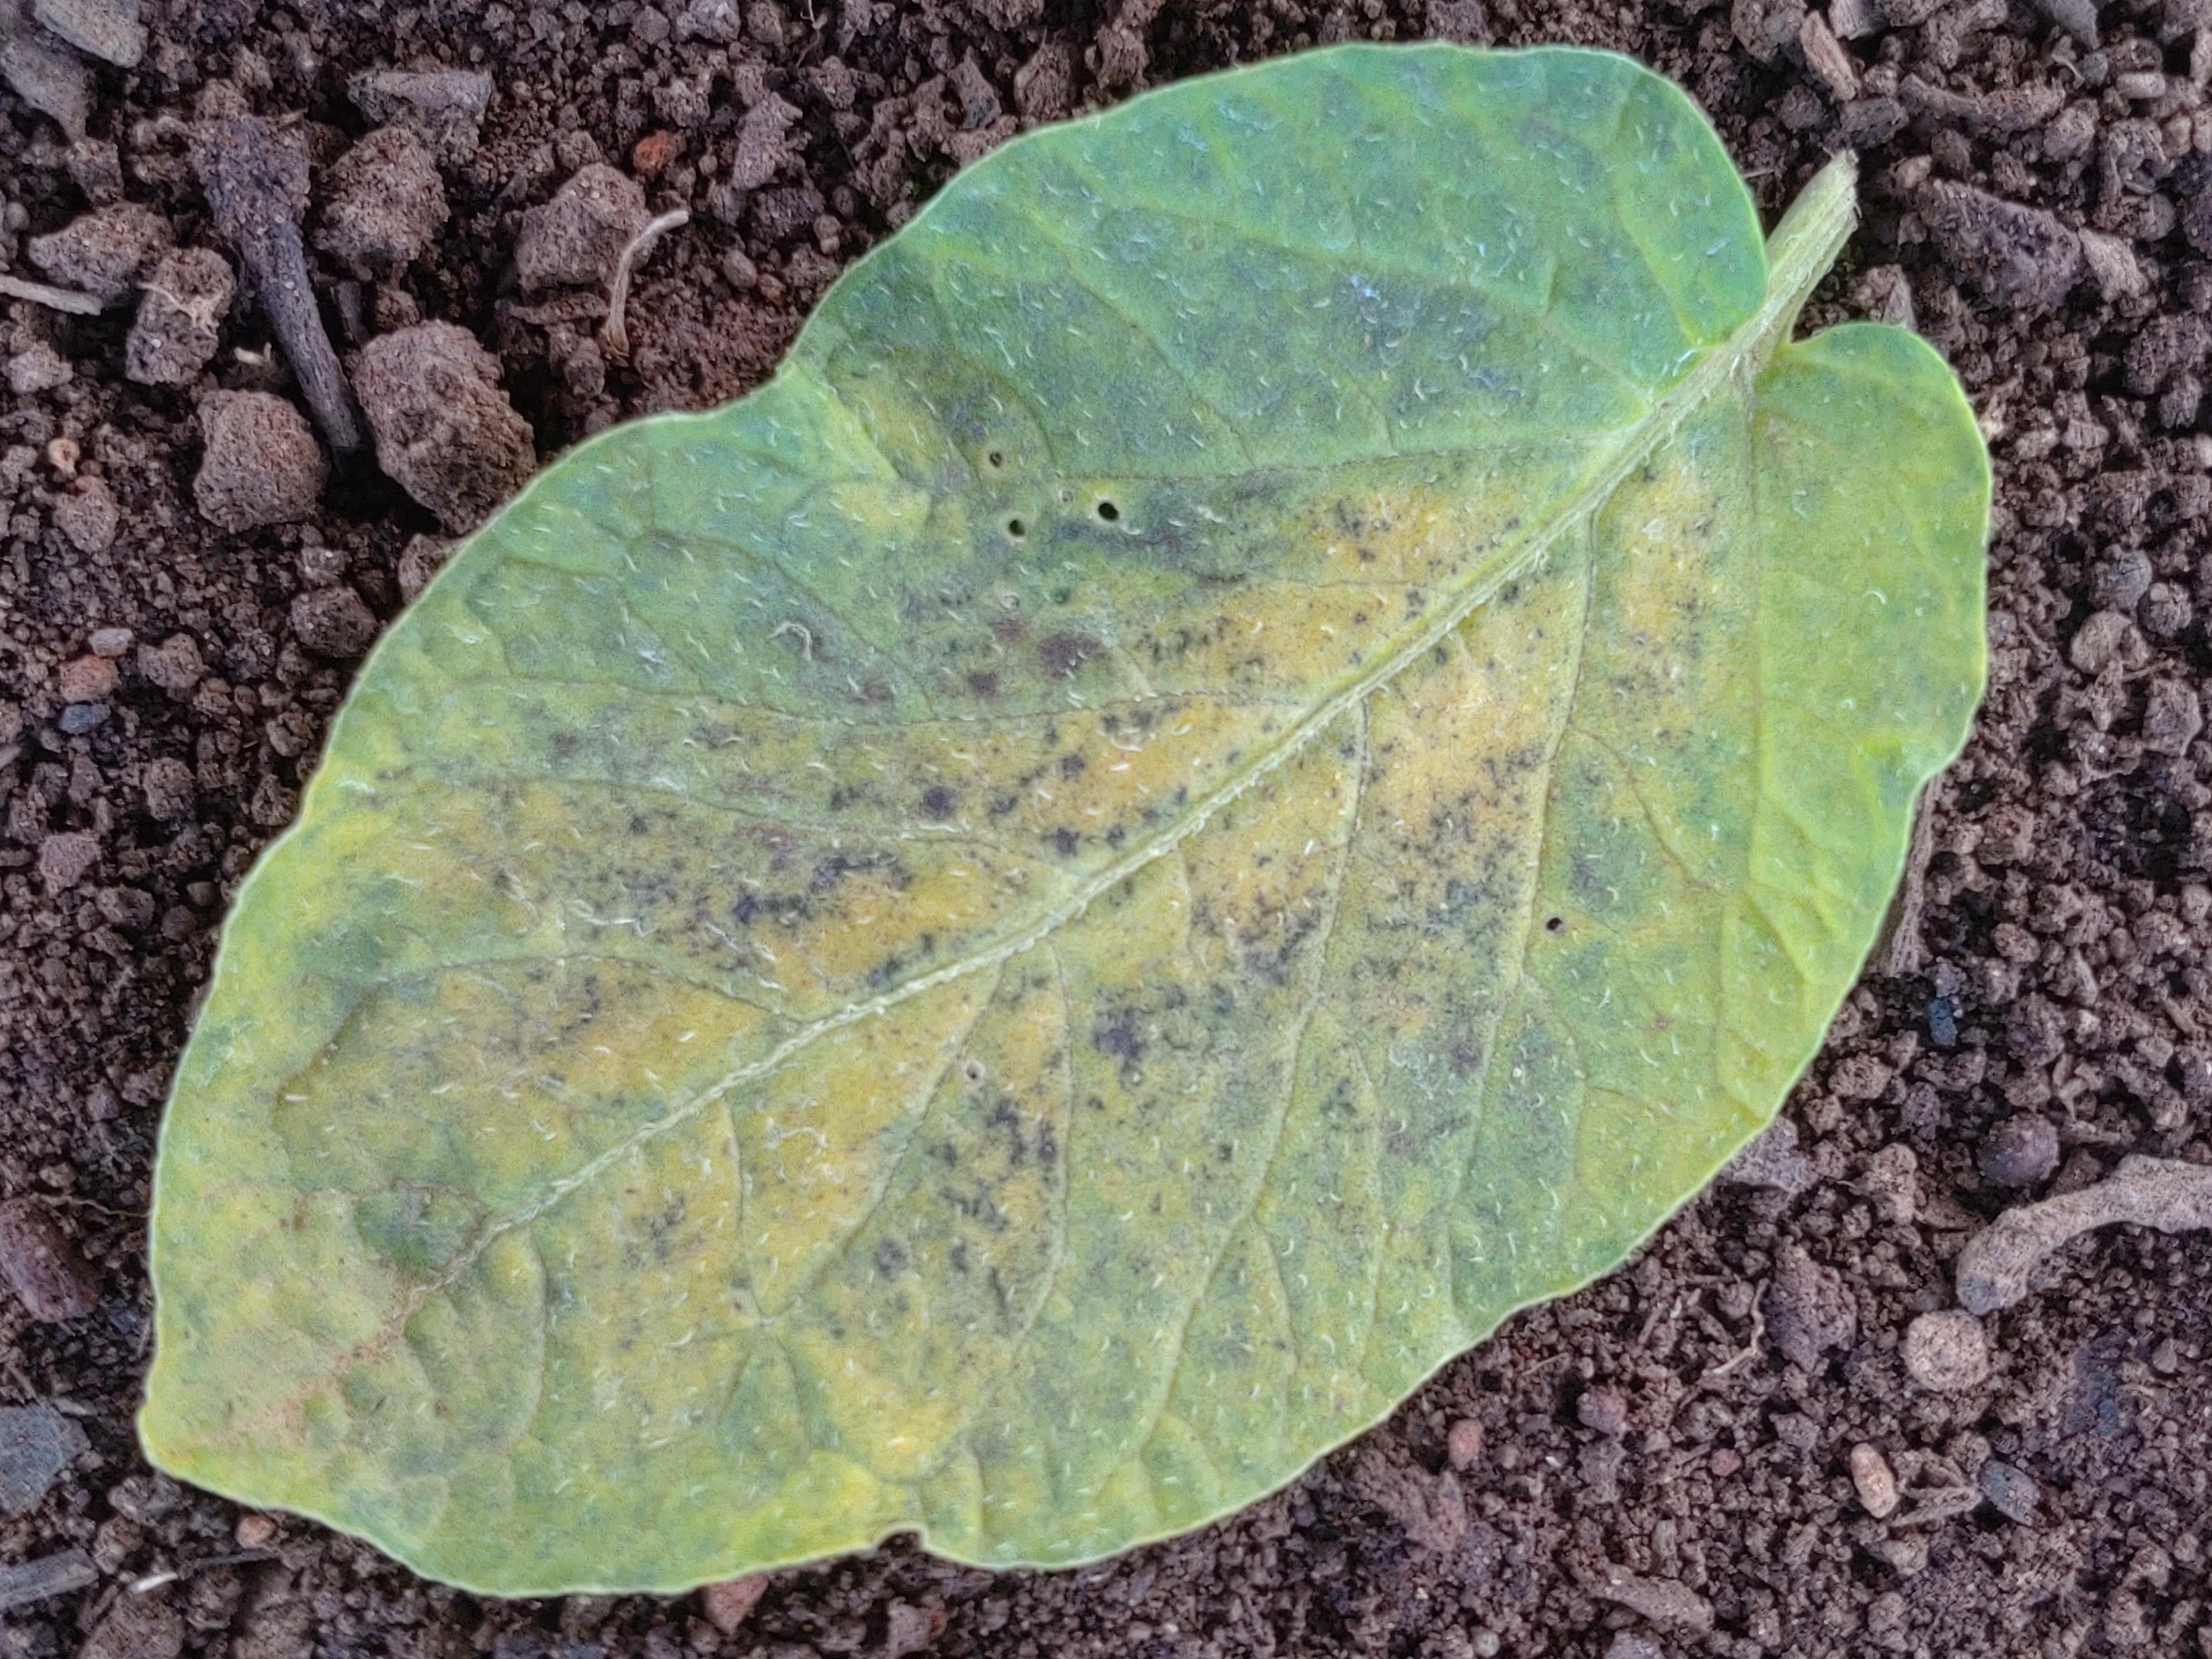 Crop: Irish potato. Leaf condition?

late blight
